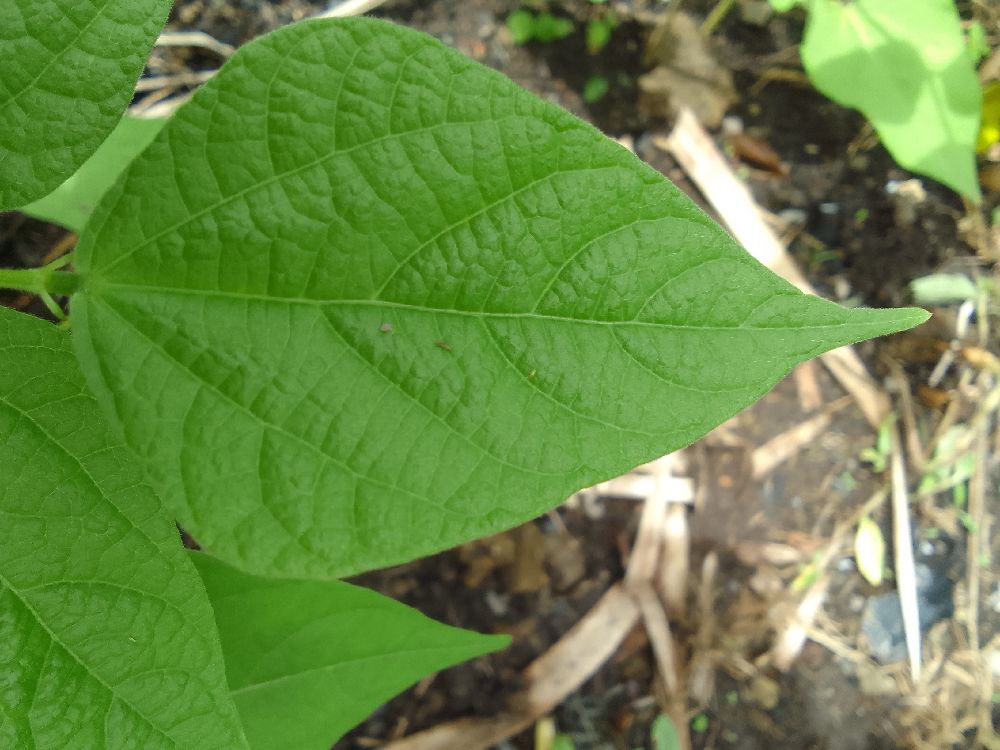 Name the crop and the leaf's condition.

common bean, healthy
